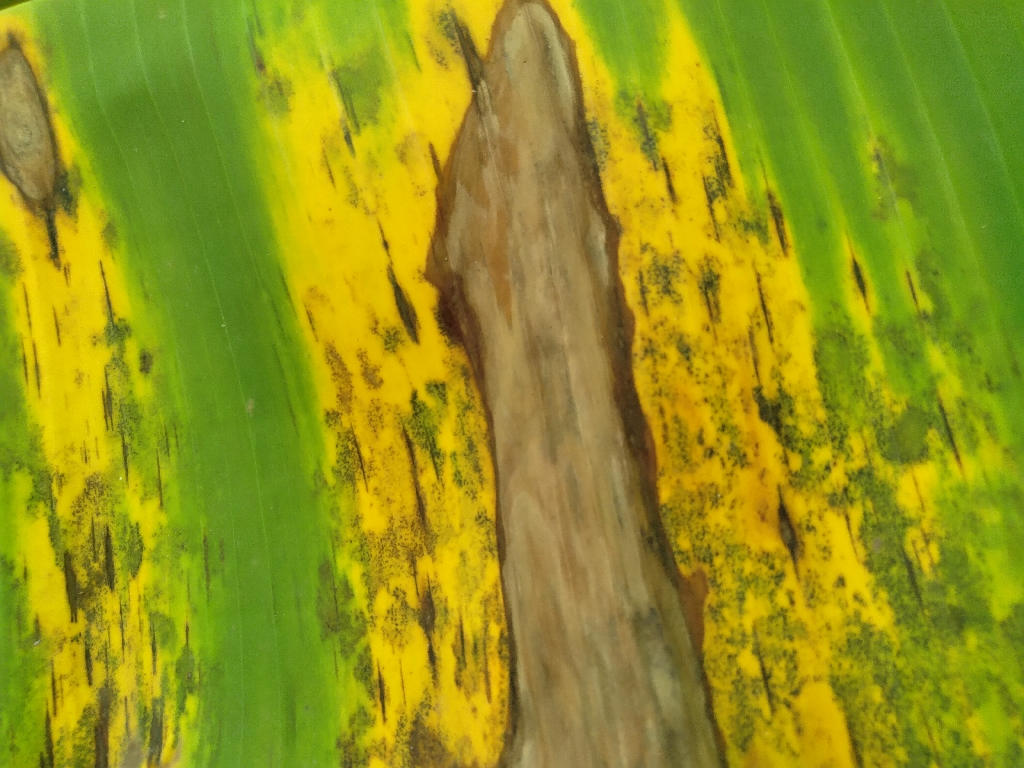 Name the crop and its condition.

banana, black sigatoka
